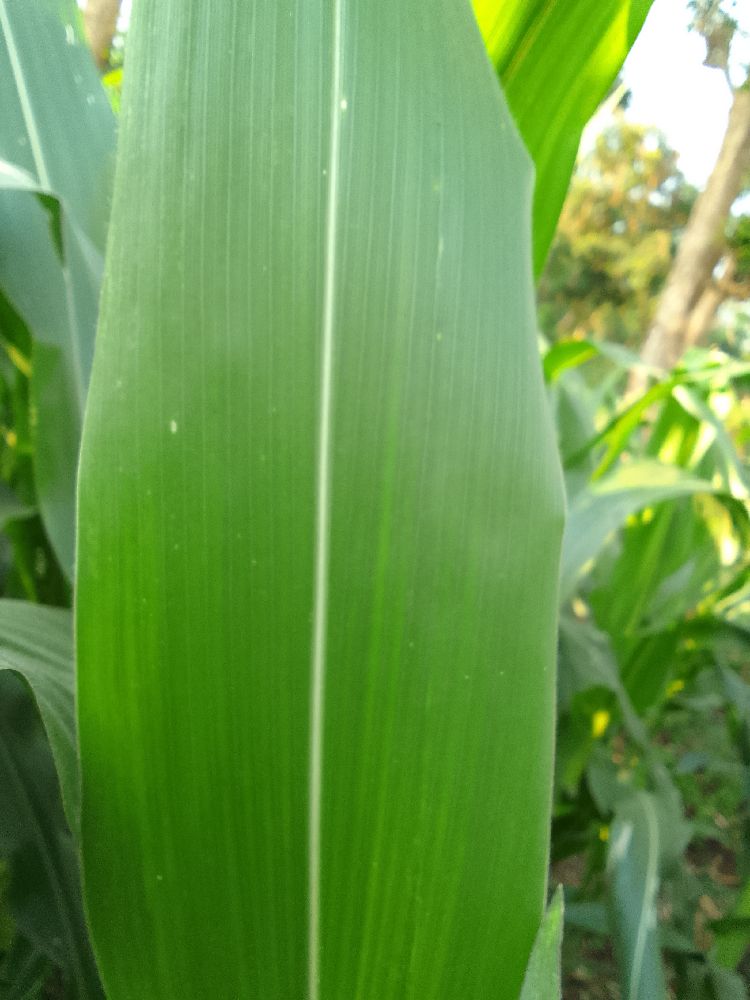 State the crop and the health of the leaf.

maize, healthy
